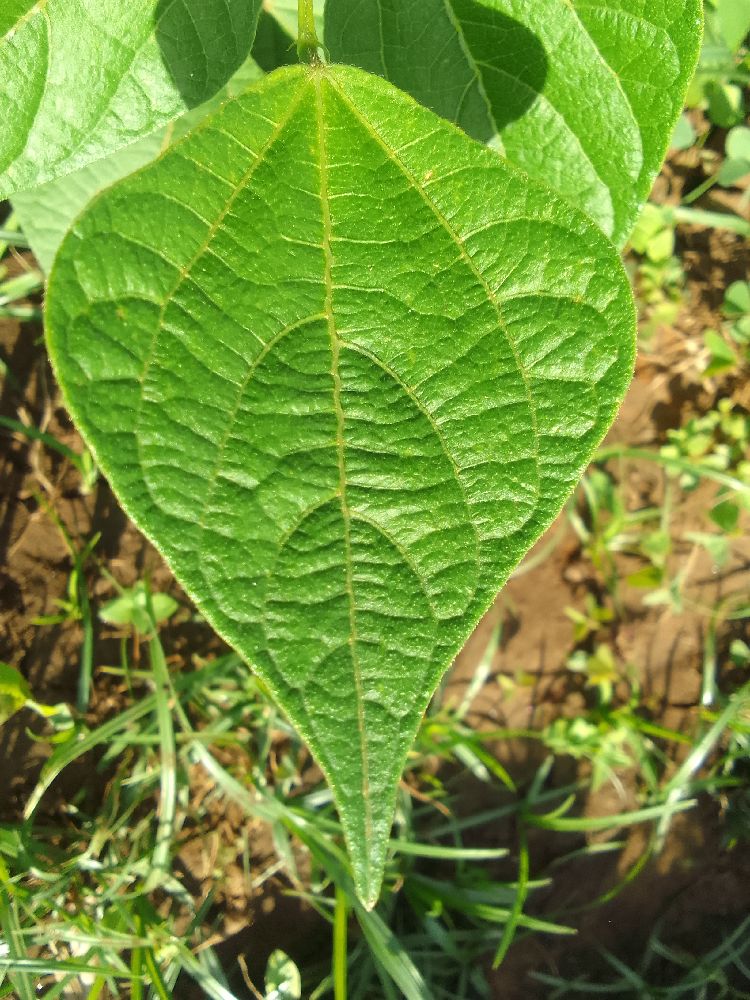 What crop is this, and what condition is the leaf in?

common bean, healthy
